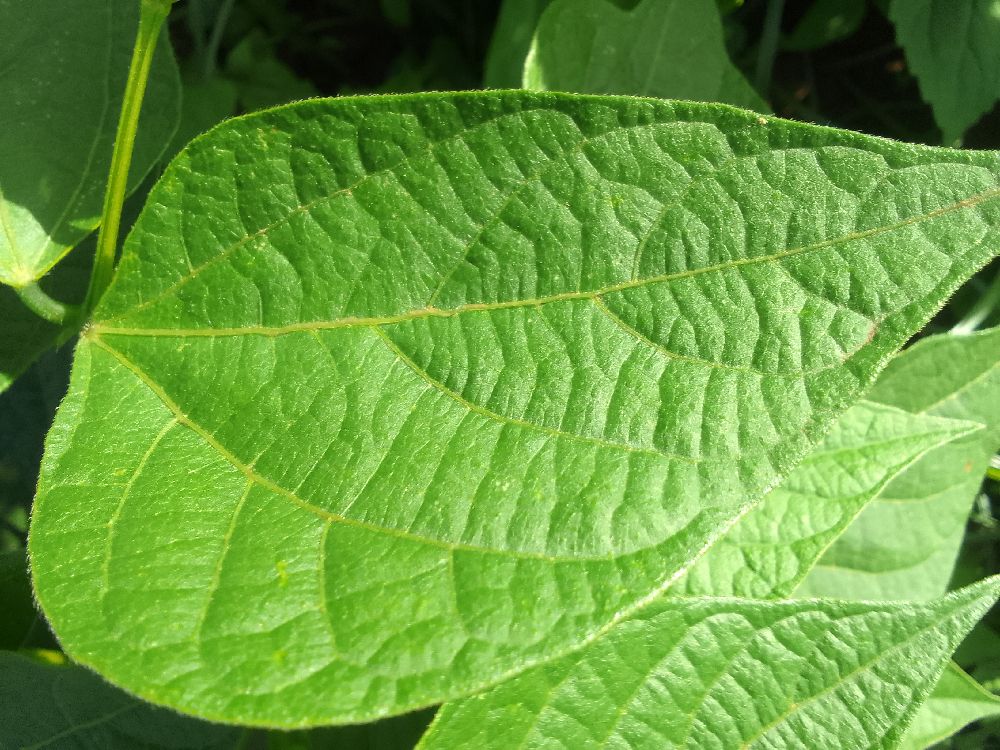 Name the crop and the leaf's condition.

common bean, healthy
